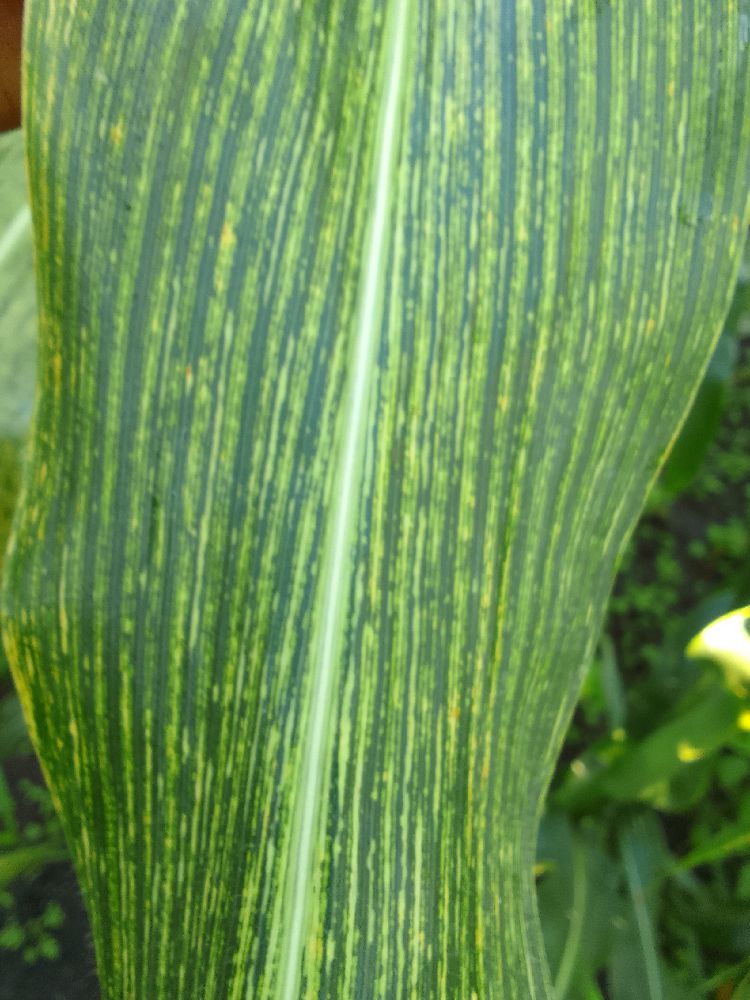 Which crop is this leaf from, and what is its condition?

maize, maize streak virus
